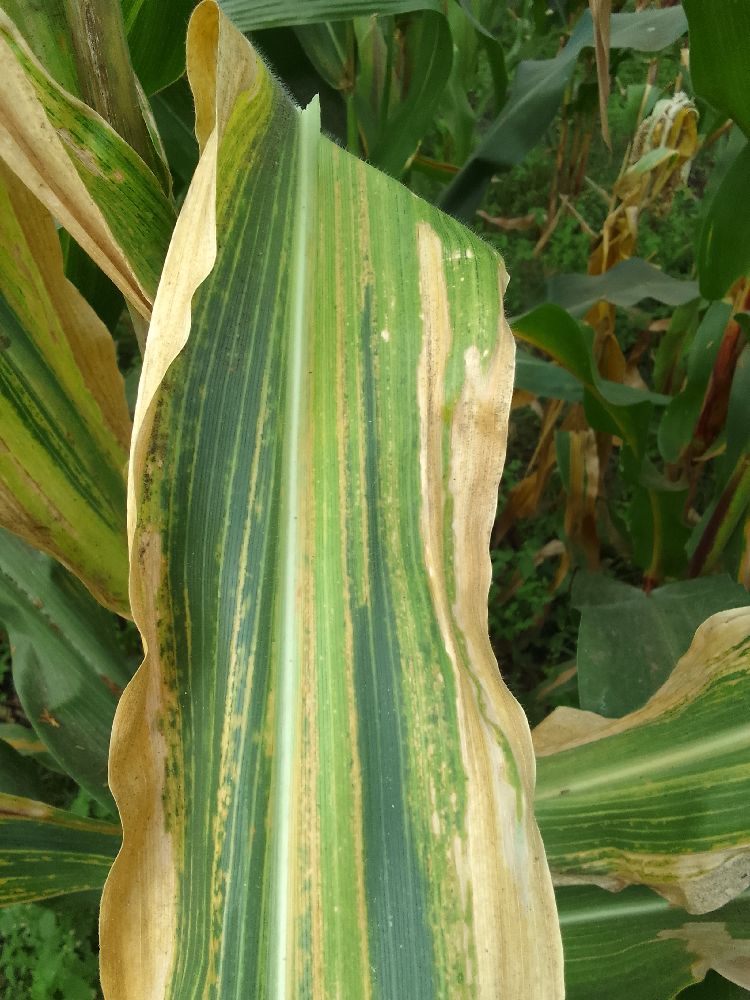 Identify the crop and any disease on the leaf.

maize, maize lethal necrosis
